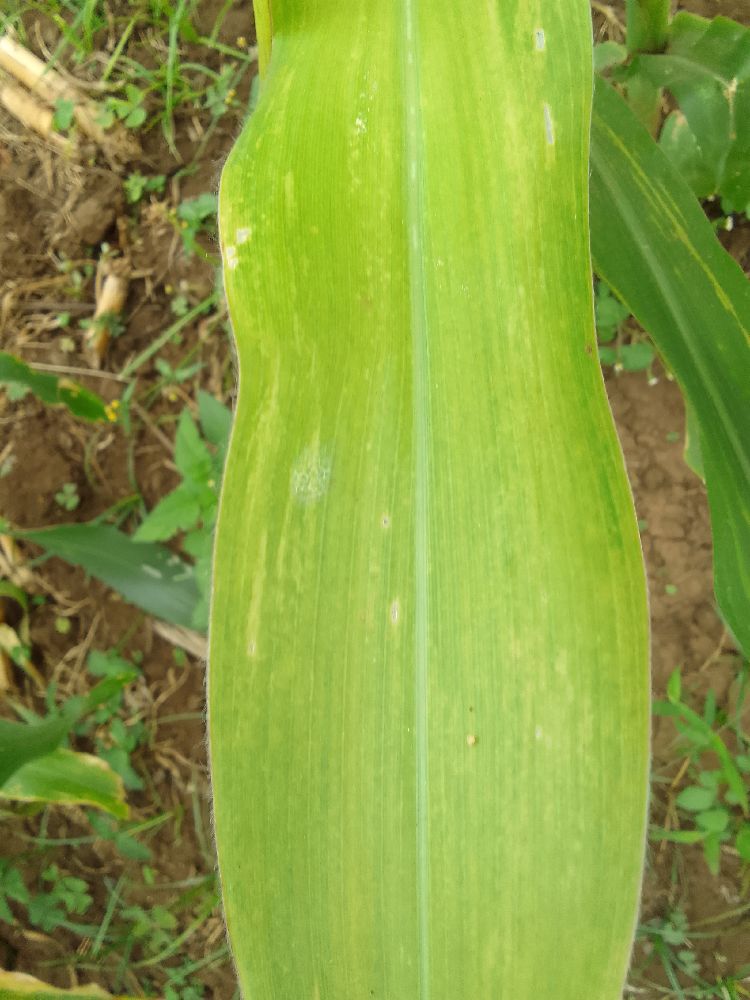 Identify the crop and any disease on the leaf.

maize, maize lethal necrosis
